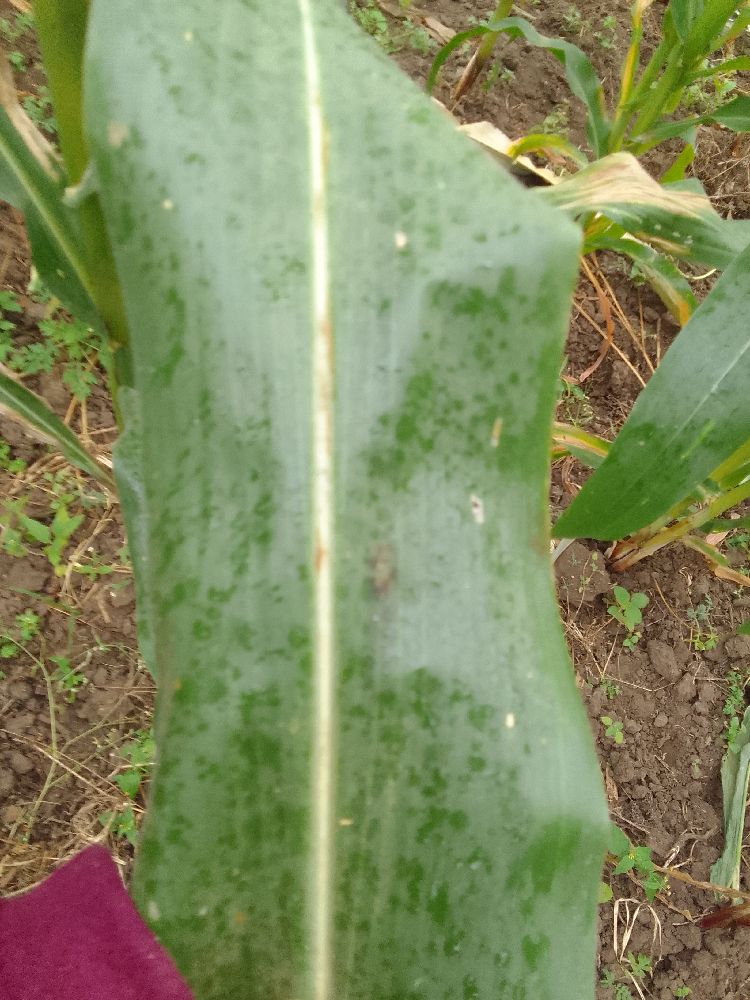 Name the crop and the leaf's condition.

maize, healthy
